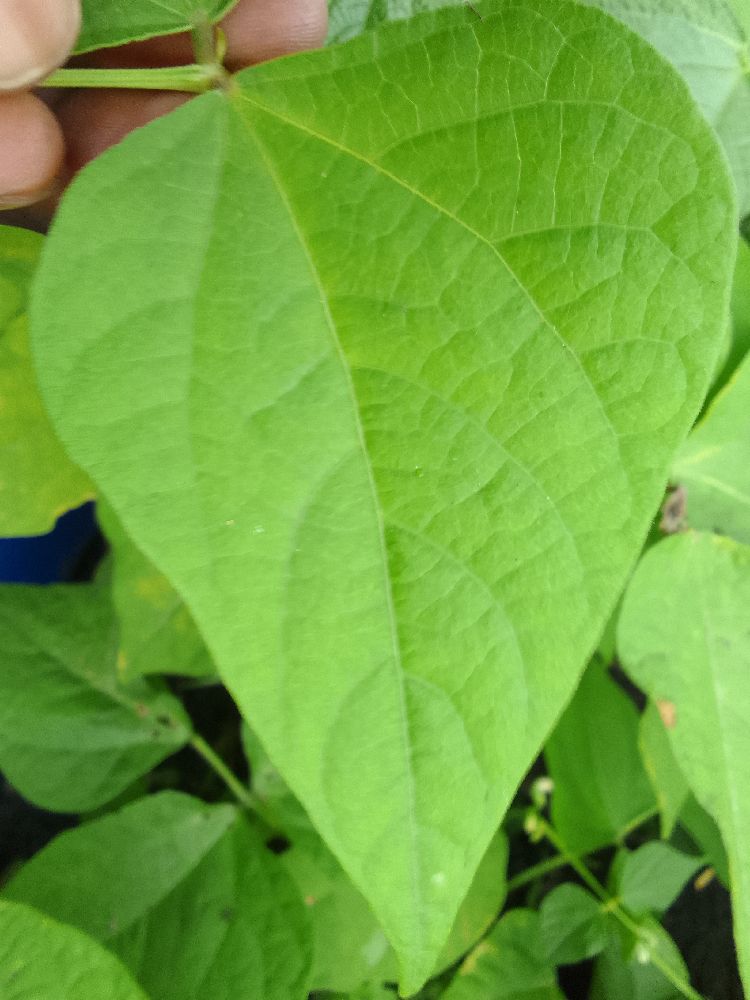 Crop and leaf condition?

common bean, healthy
